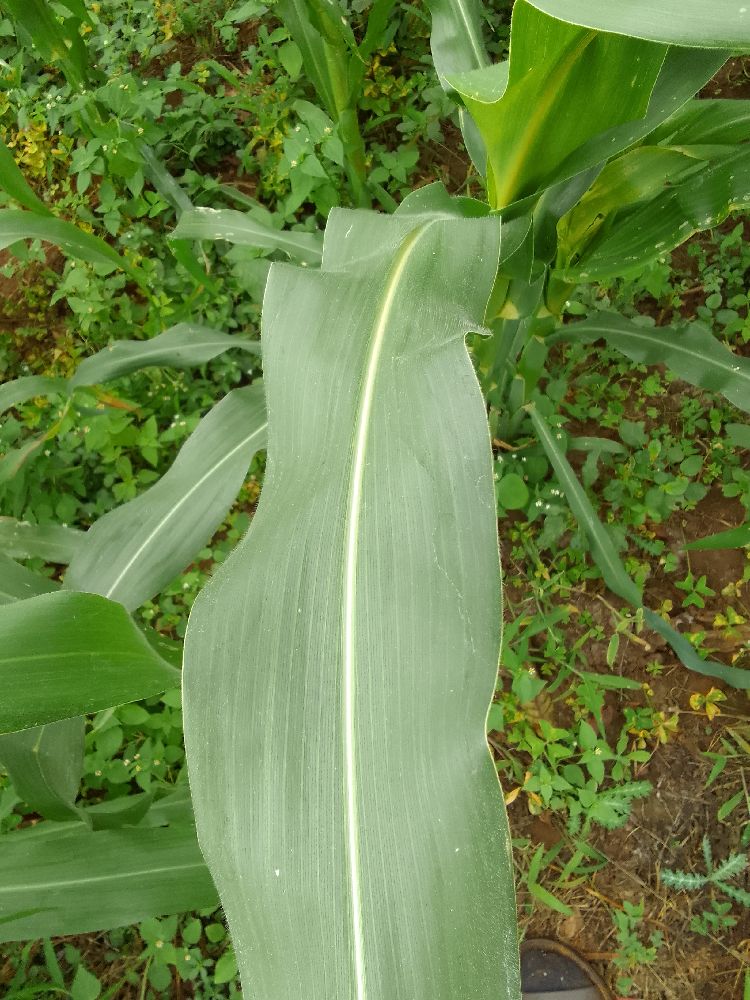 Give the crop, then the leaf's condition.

maize, healthy
